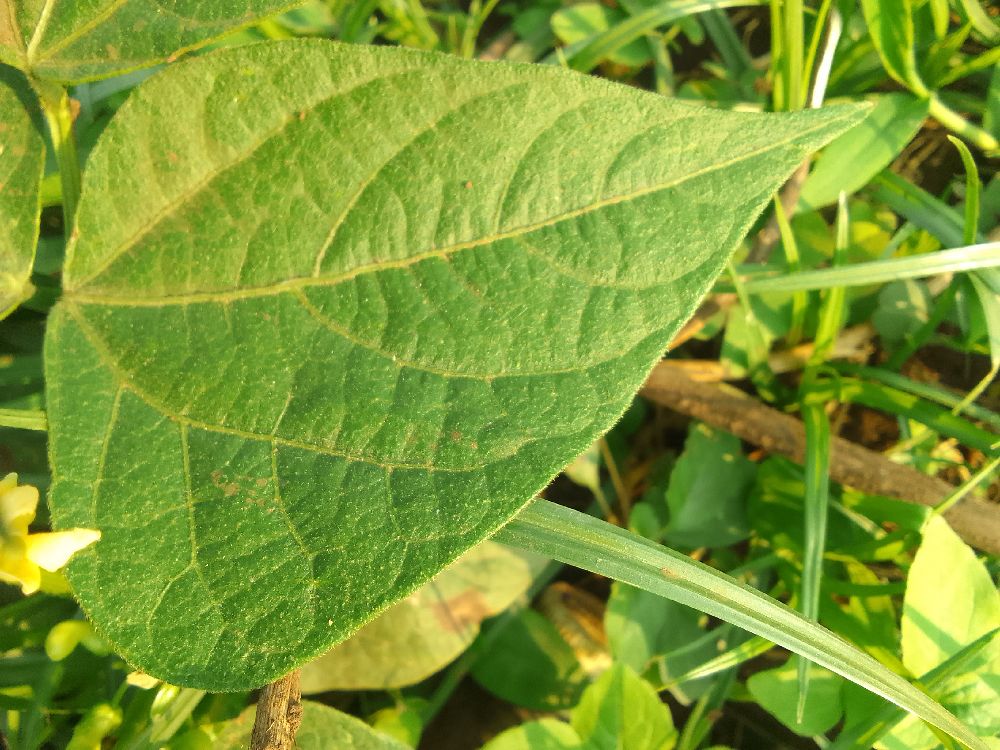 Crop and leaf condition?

common bean, healthy
